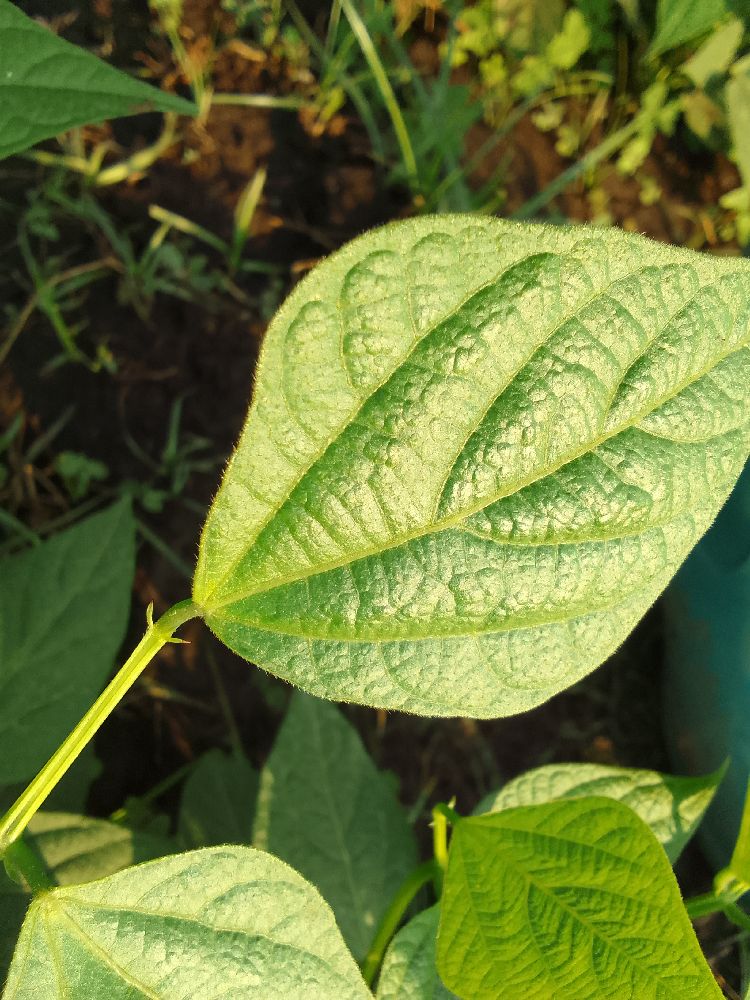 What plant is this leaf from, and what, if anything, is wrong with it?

common bean, healthy
